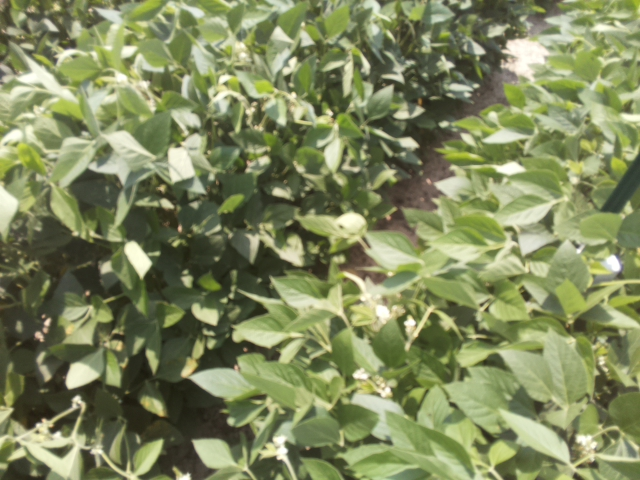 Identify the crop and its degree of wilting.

soybean, leaflets folding inward at secondary pulvinus with no turgor loss in leaflets or petioles
